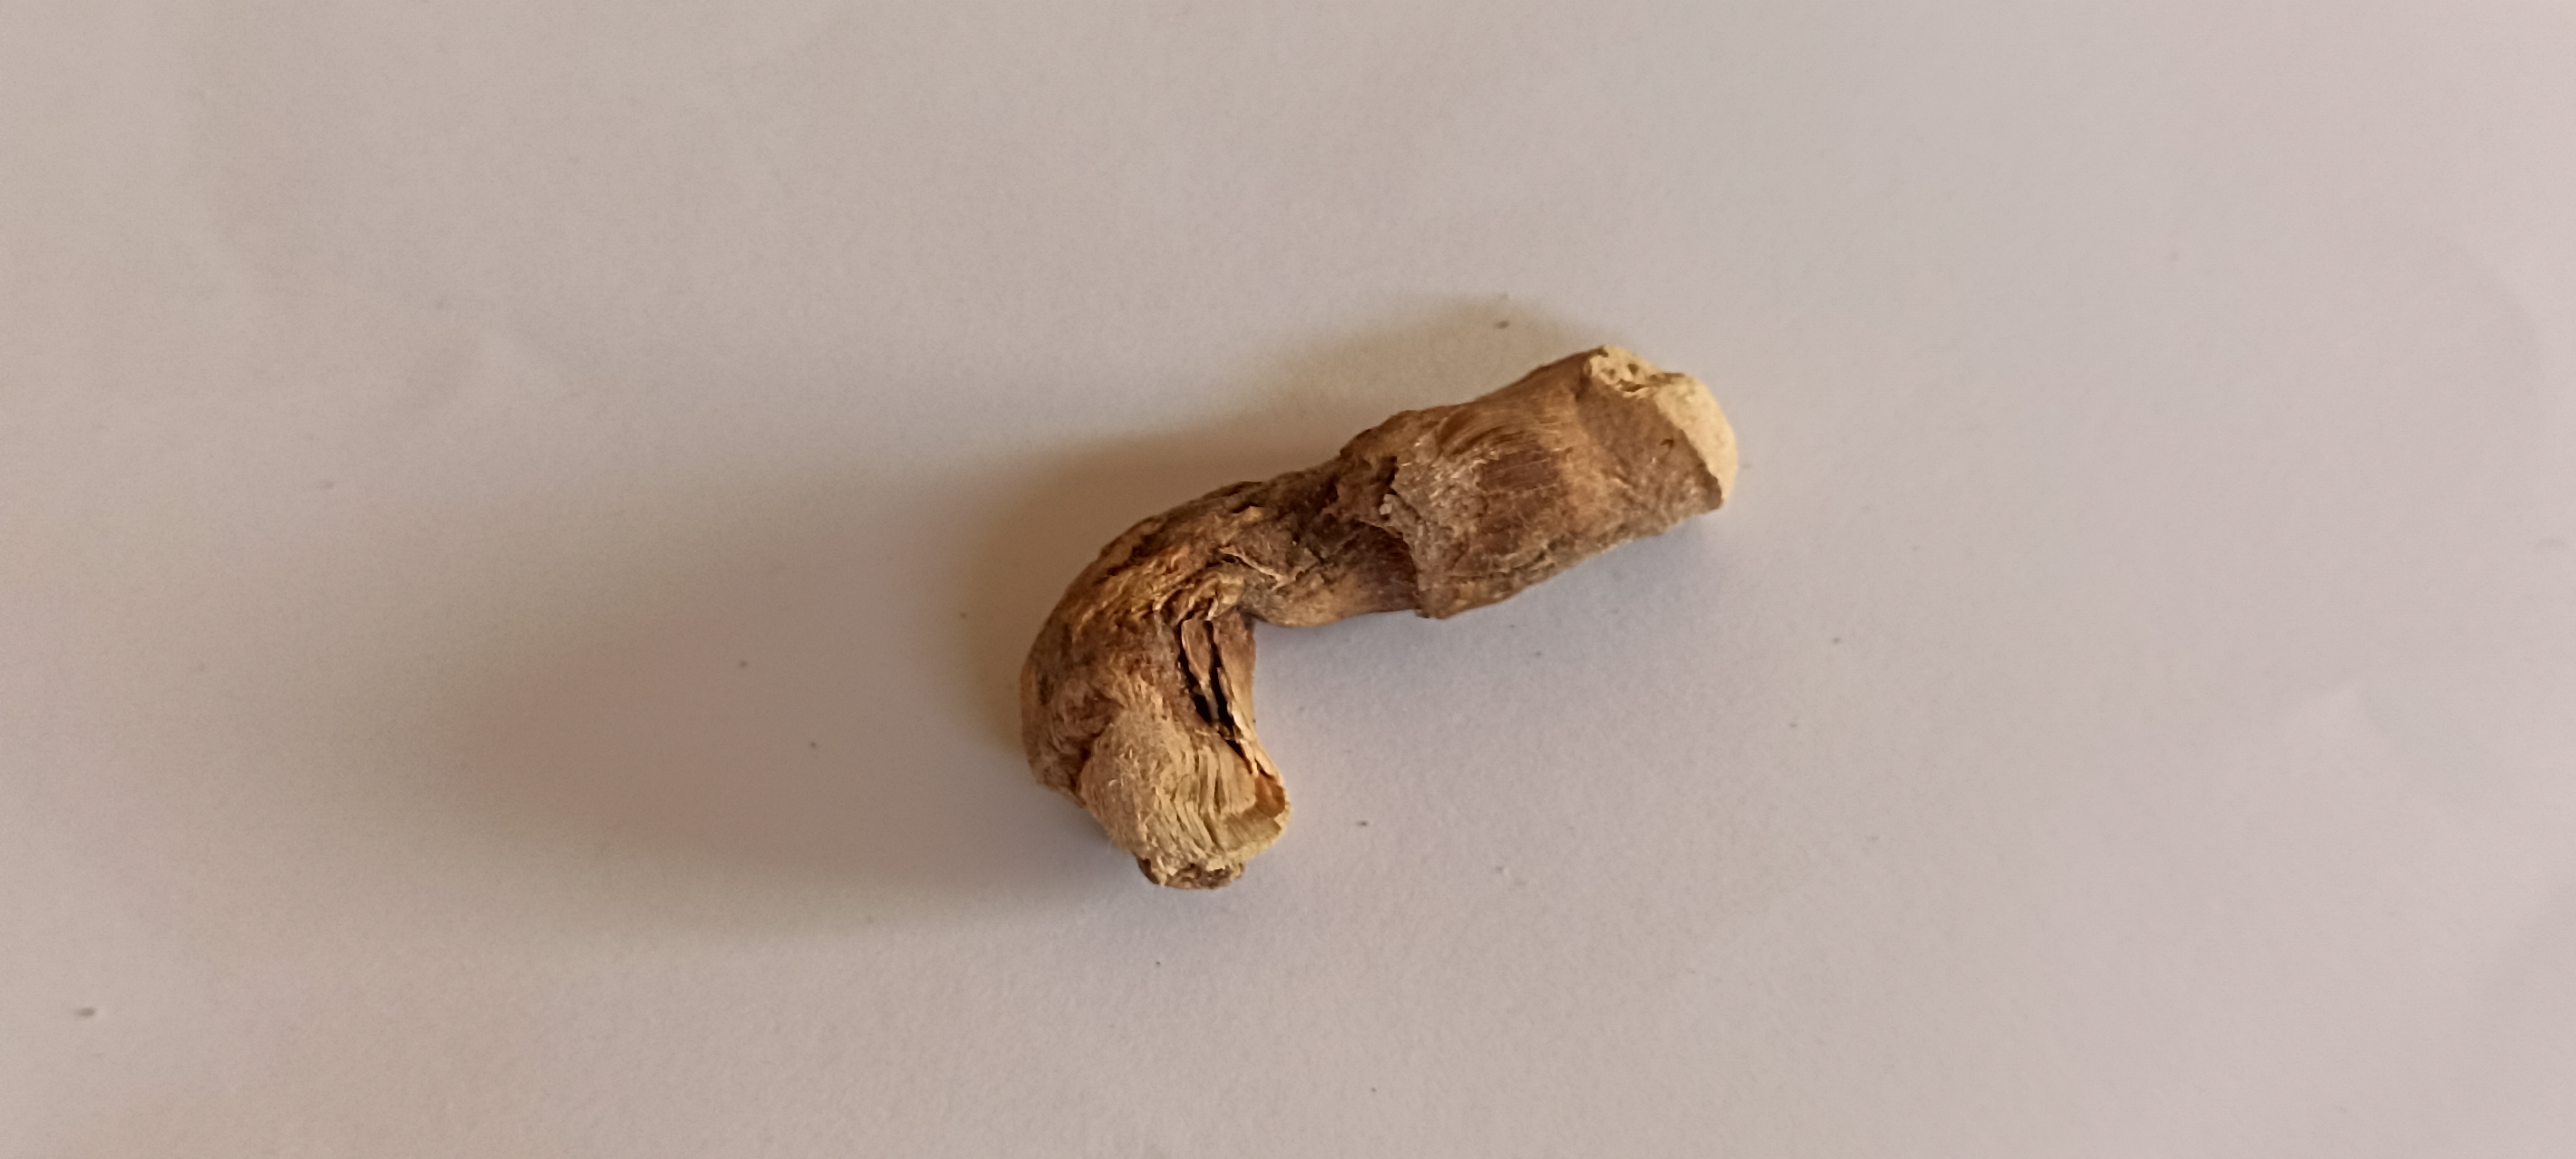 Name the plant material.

vekhand
